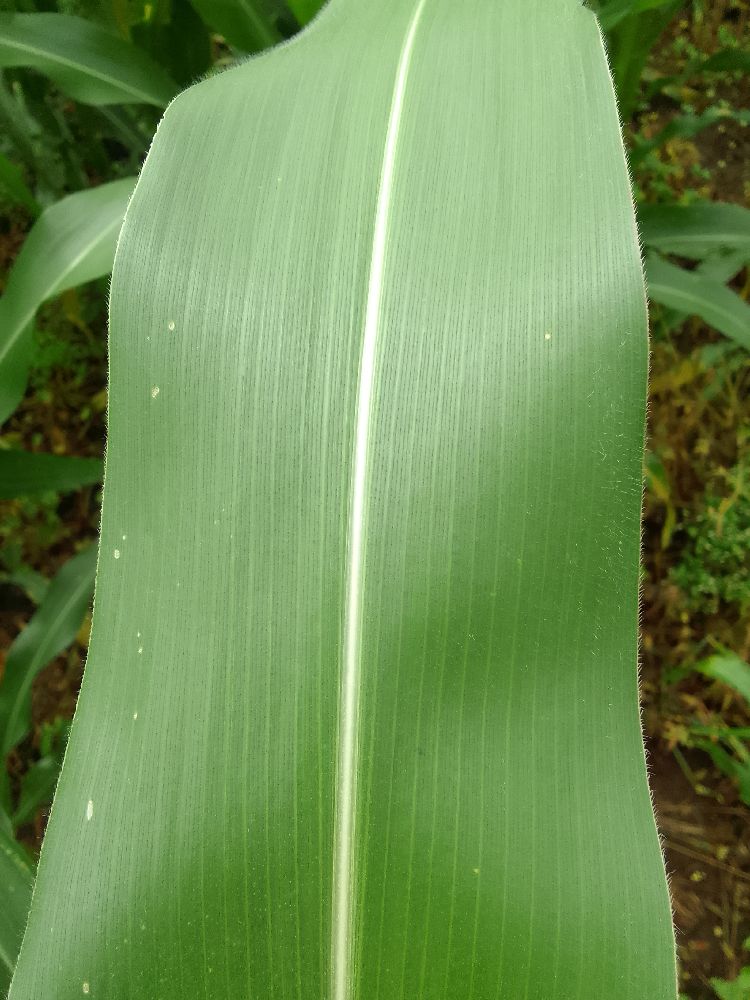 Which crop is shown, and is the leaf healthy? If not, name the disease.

maize, healthy
